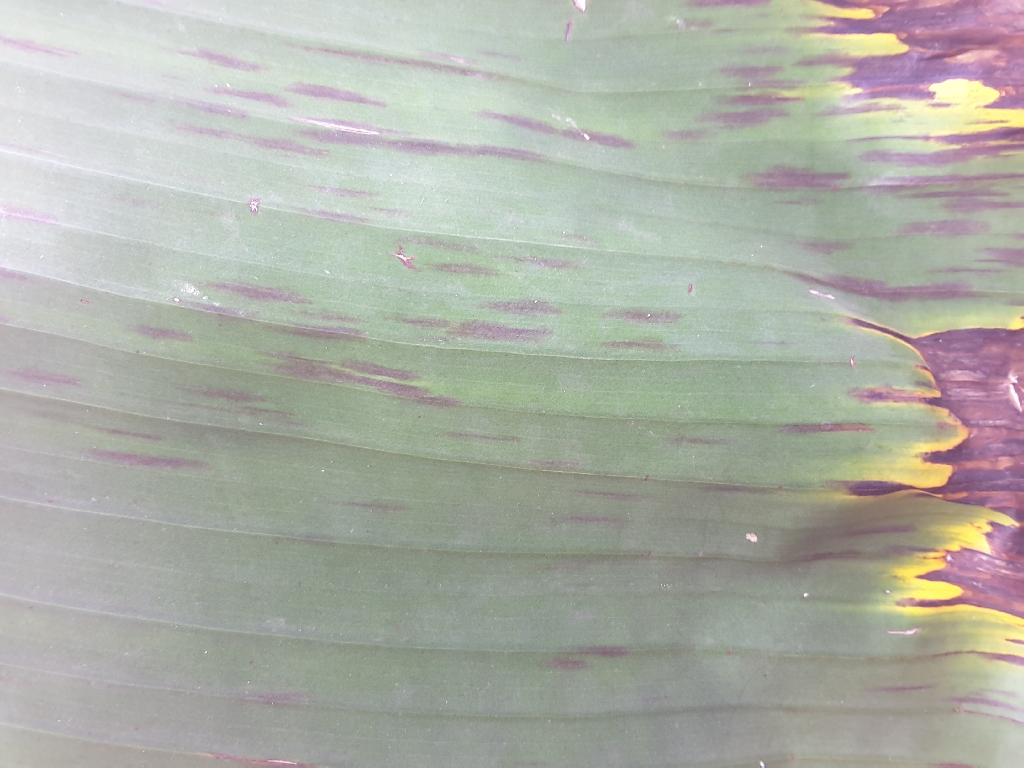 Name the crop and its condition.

banana, black sigatoka
